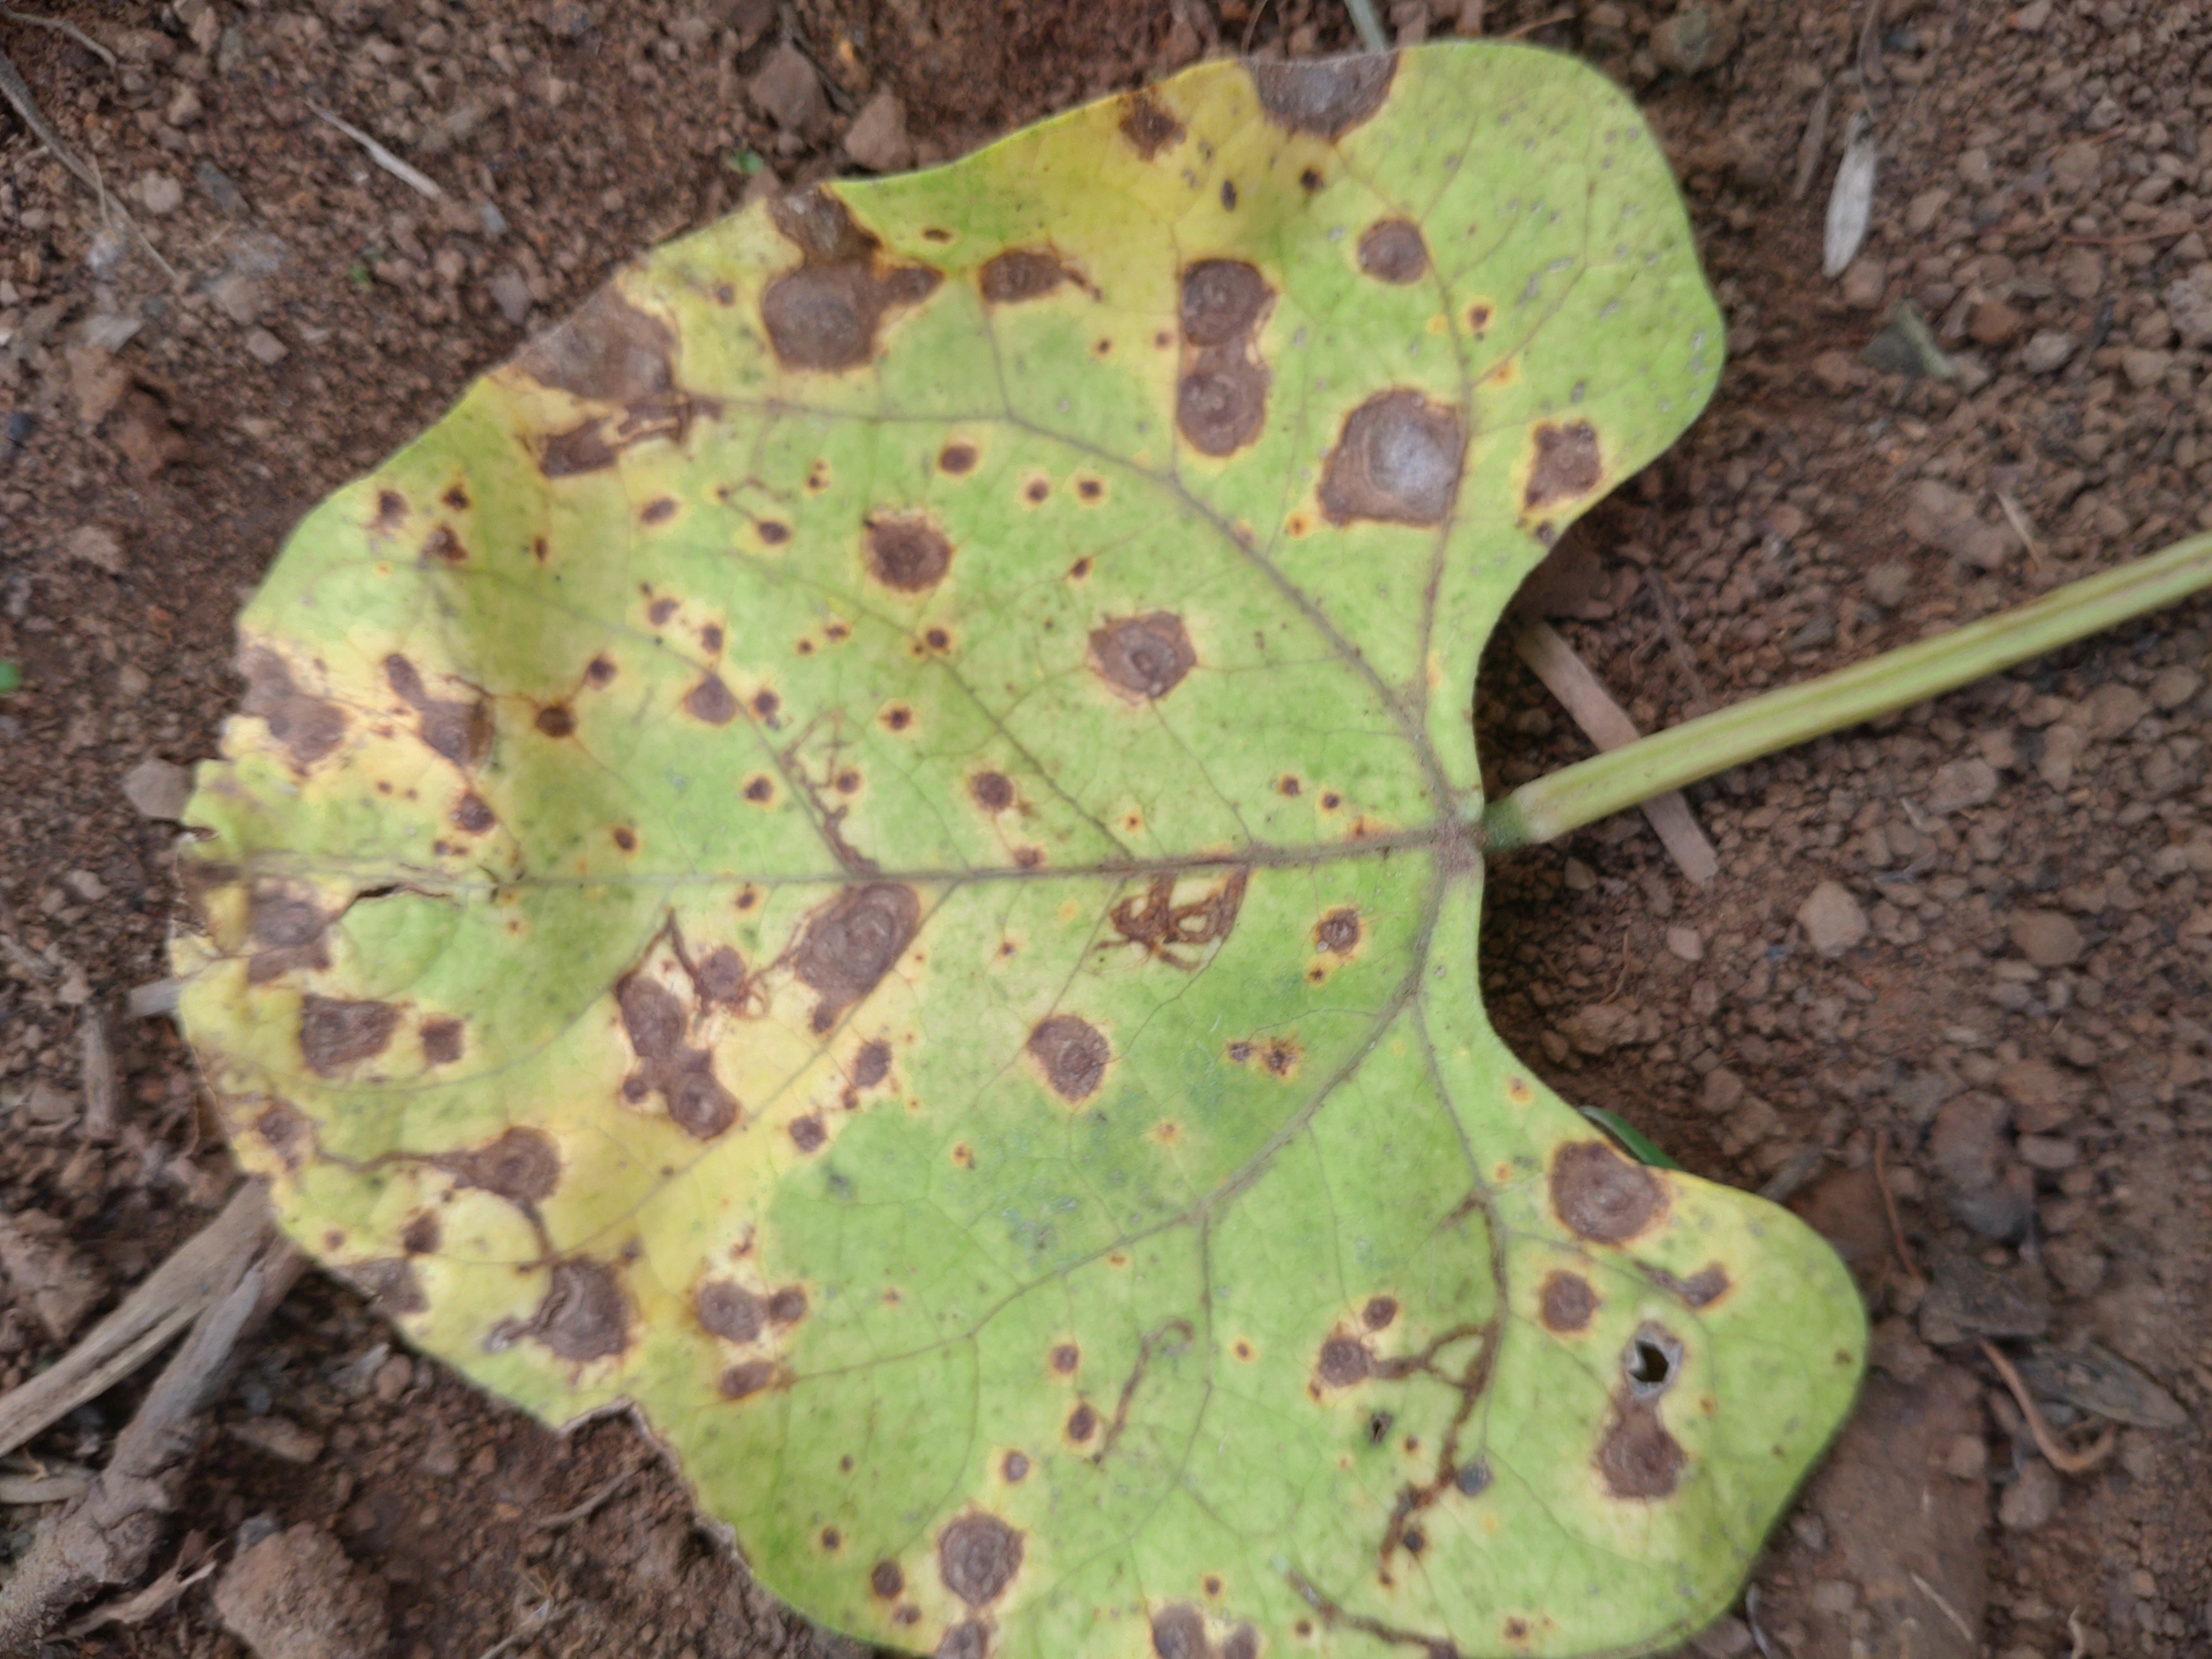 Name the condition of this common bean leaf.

rust
